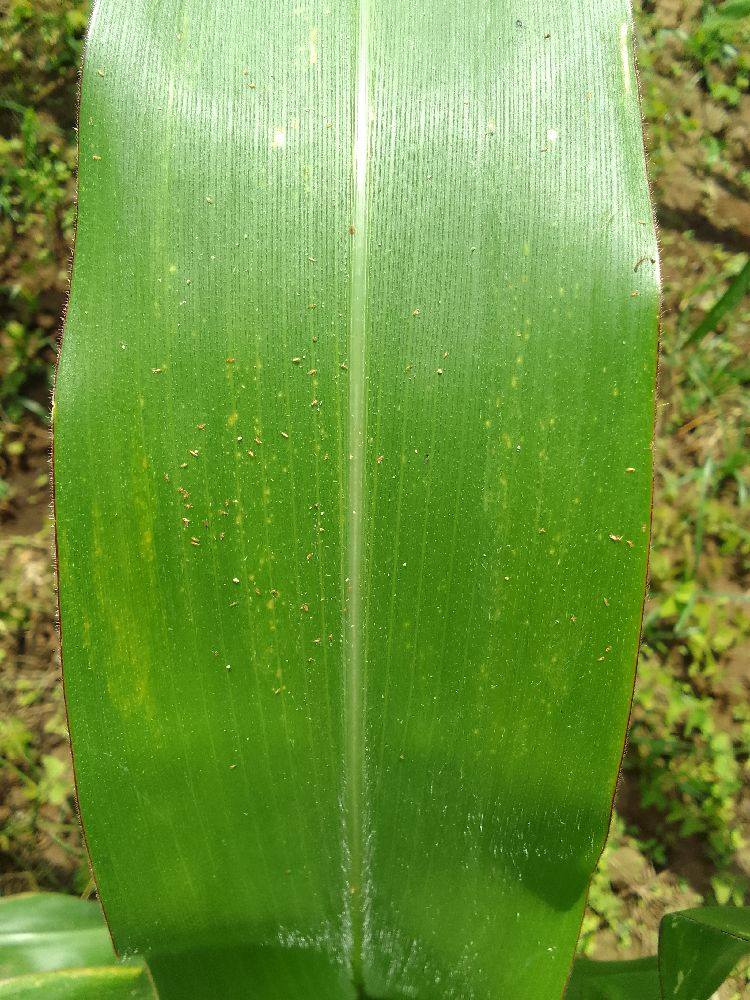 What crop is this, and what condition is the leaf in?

maize, healthy
